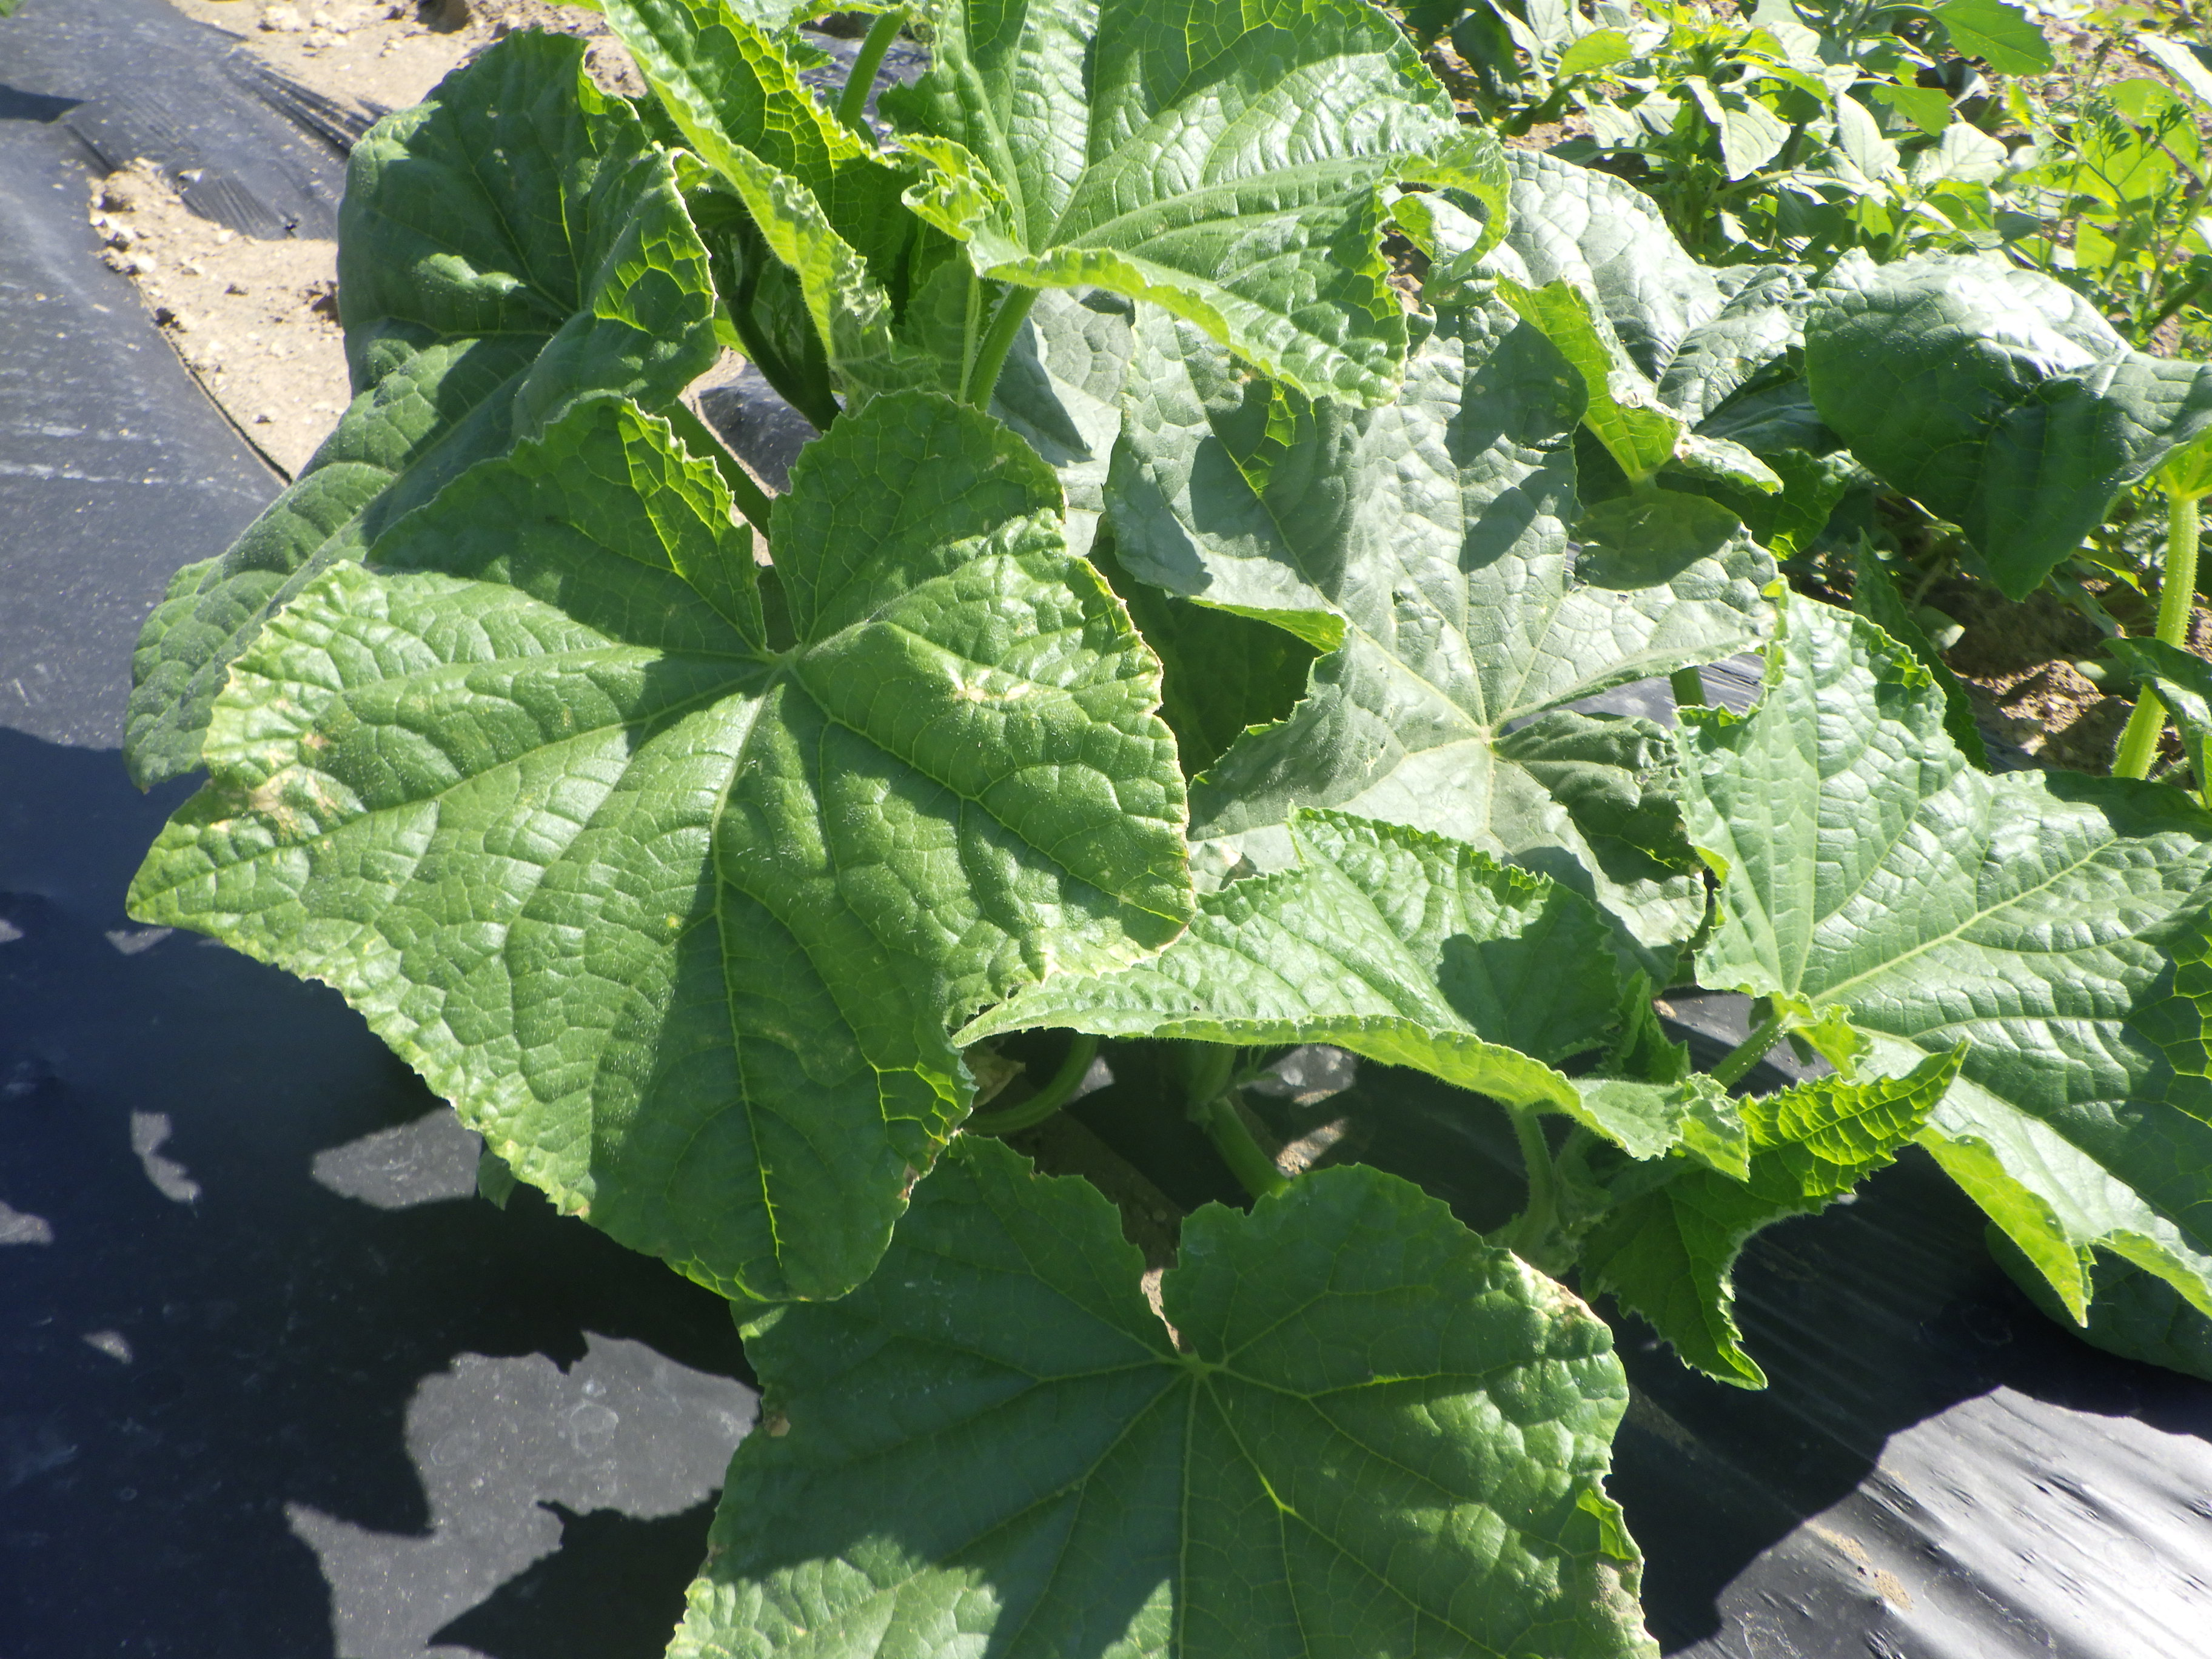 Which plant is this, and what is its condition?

cucumber, phosphorous deficiency
